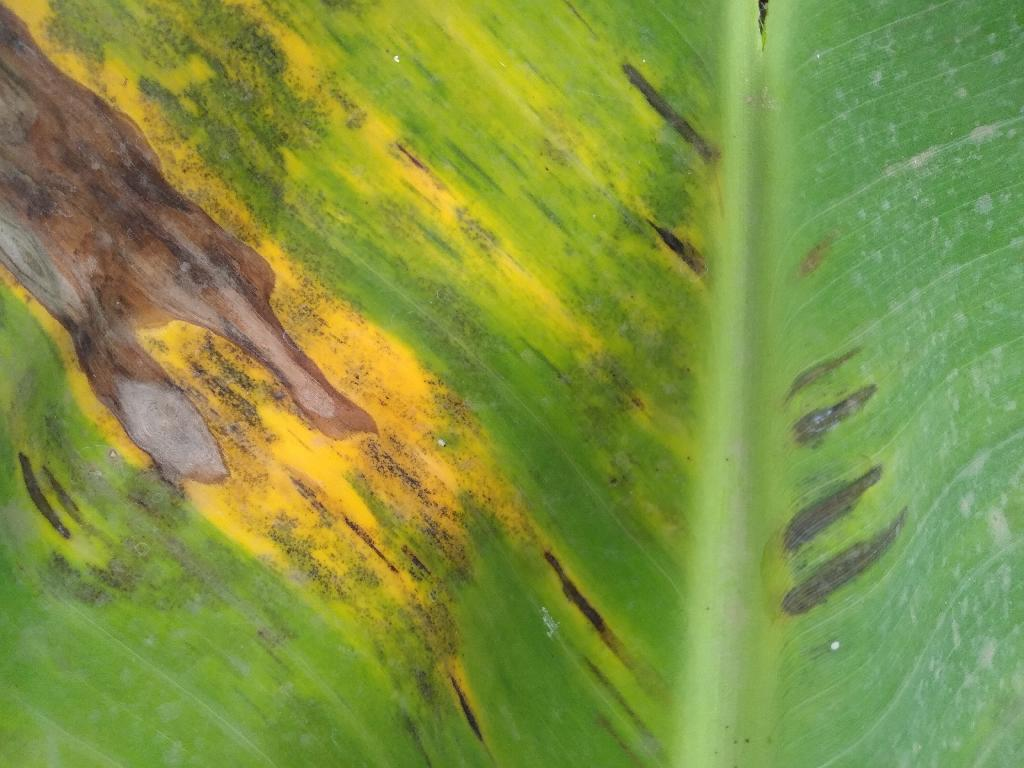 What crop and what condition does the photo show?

banana, black sigatoka
